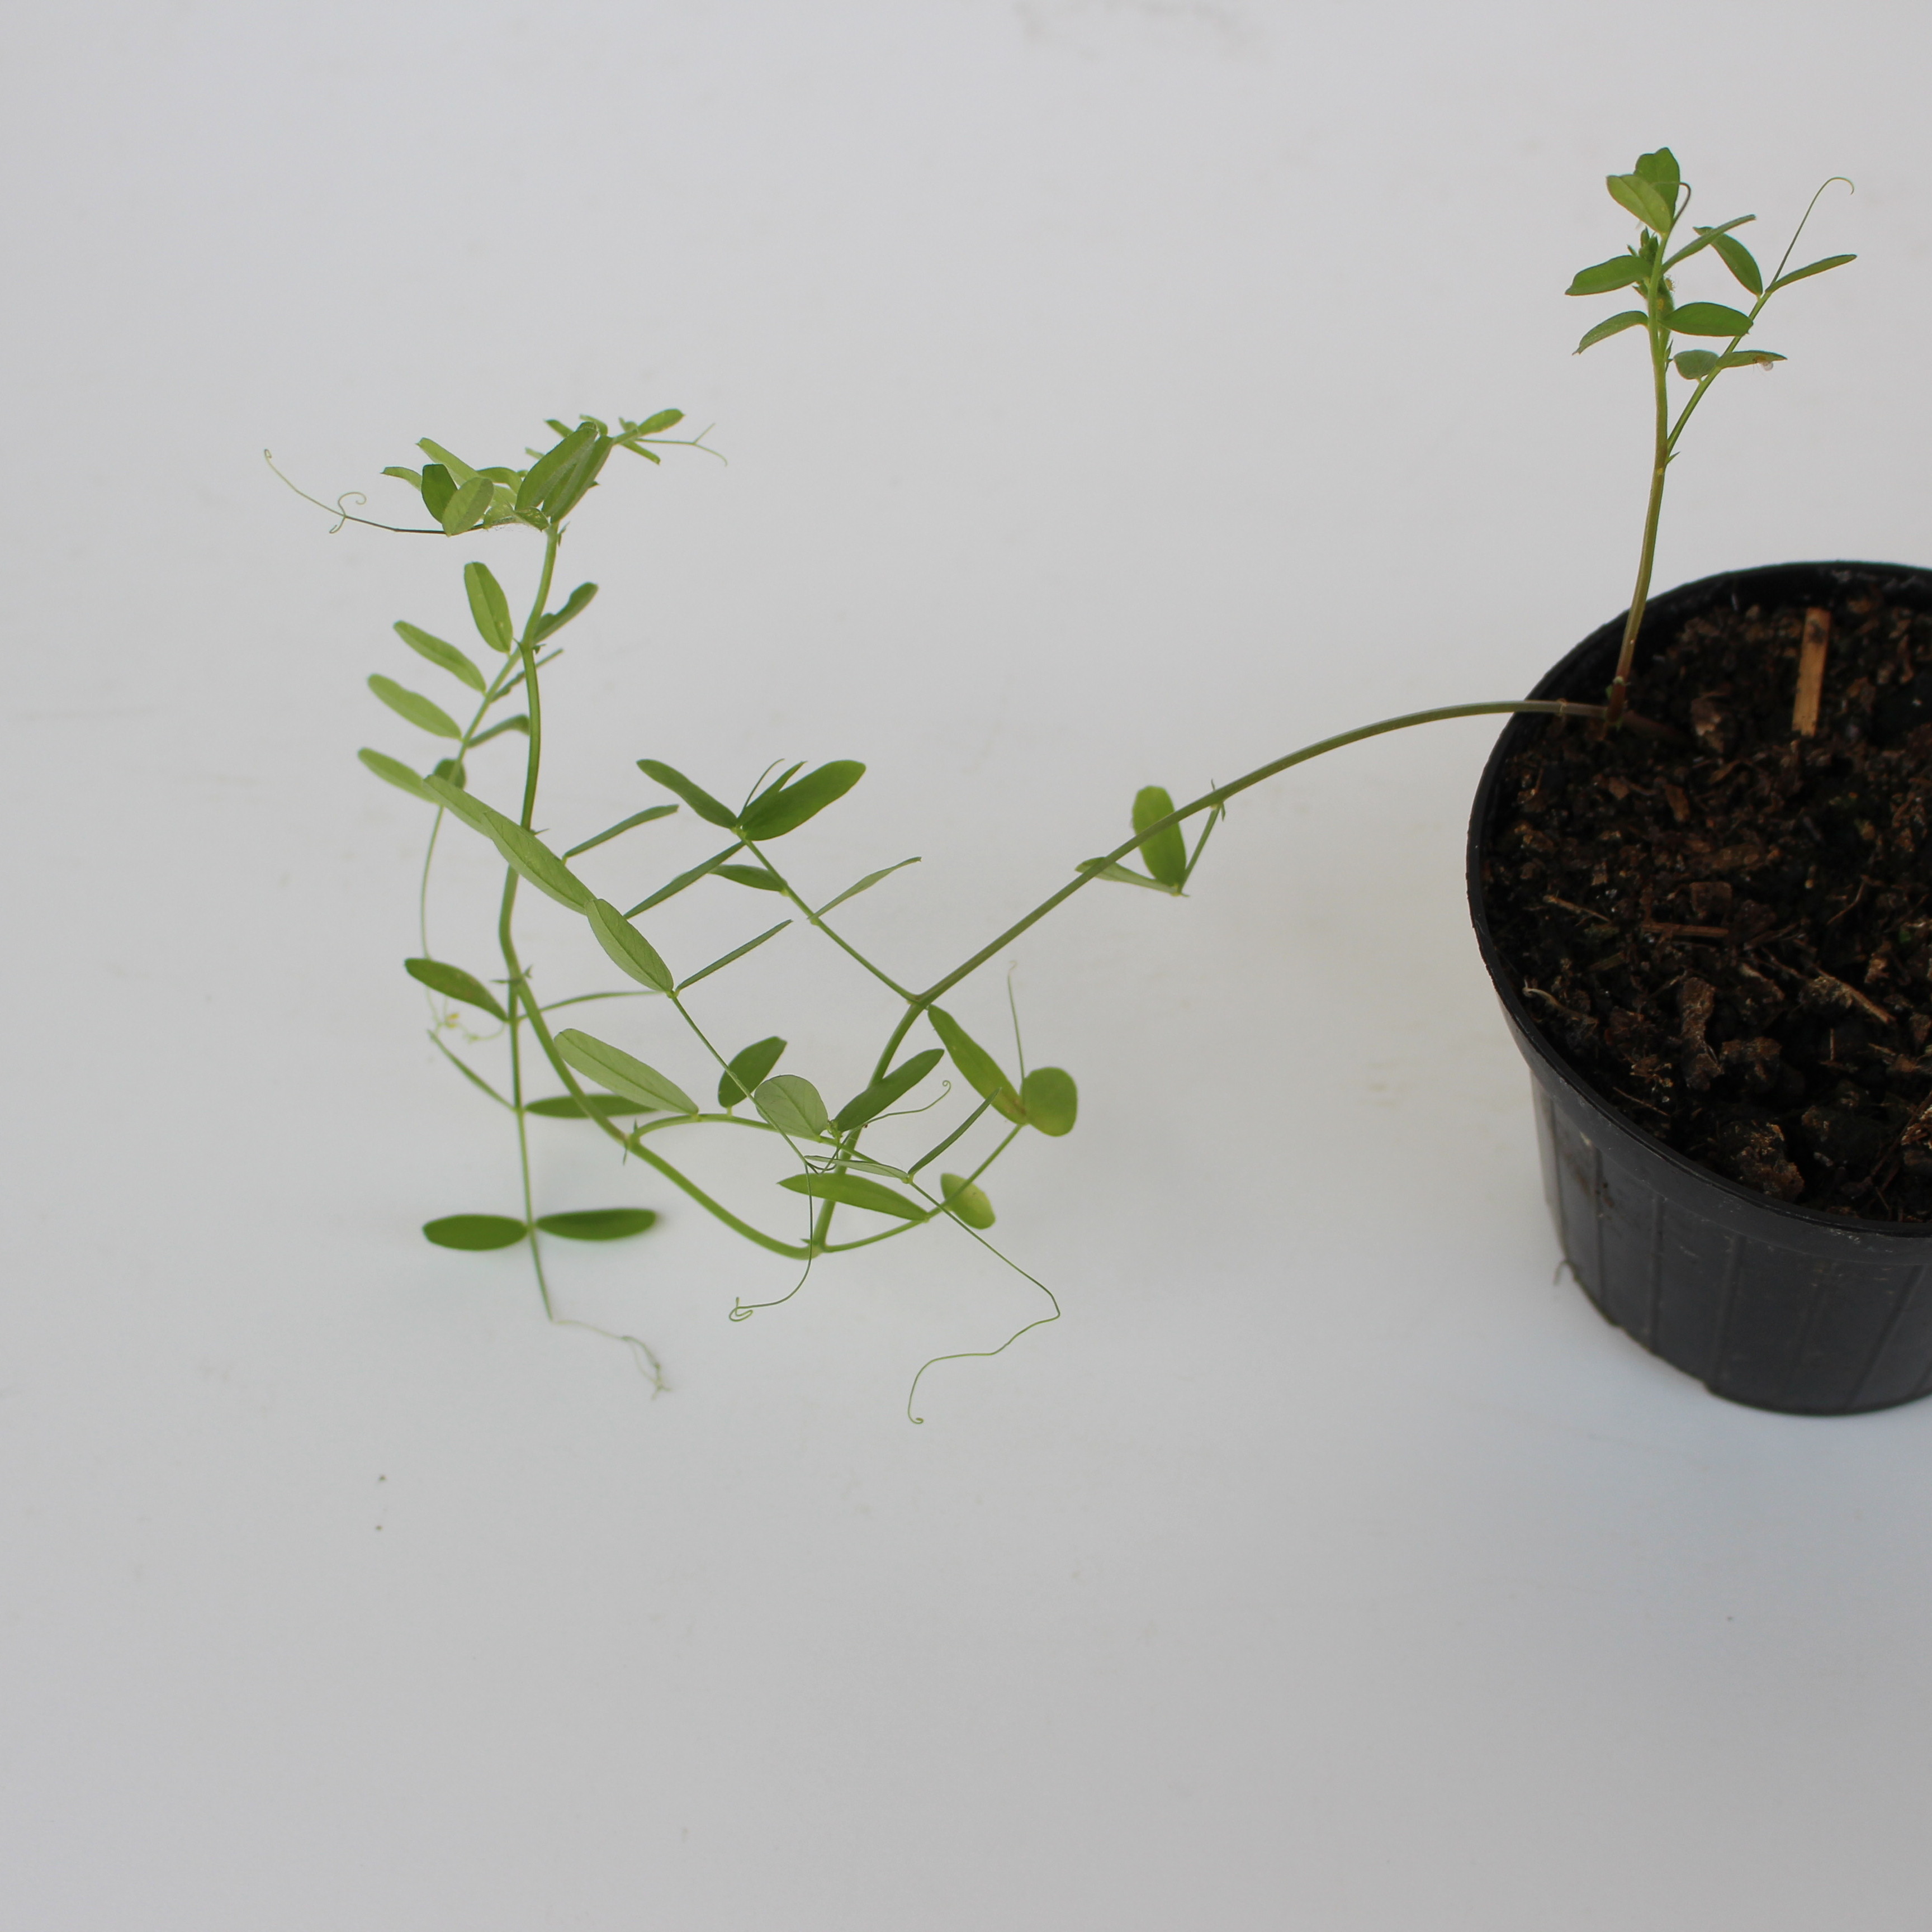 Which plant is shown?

Vicia sativa
